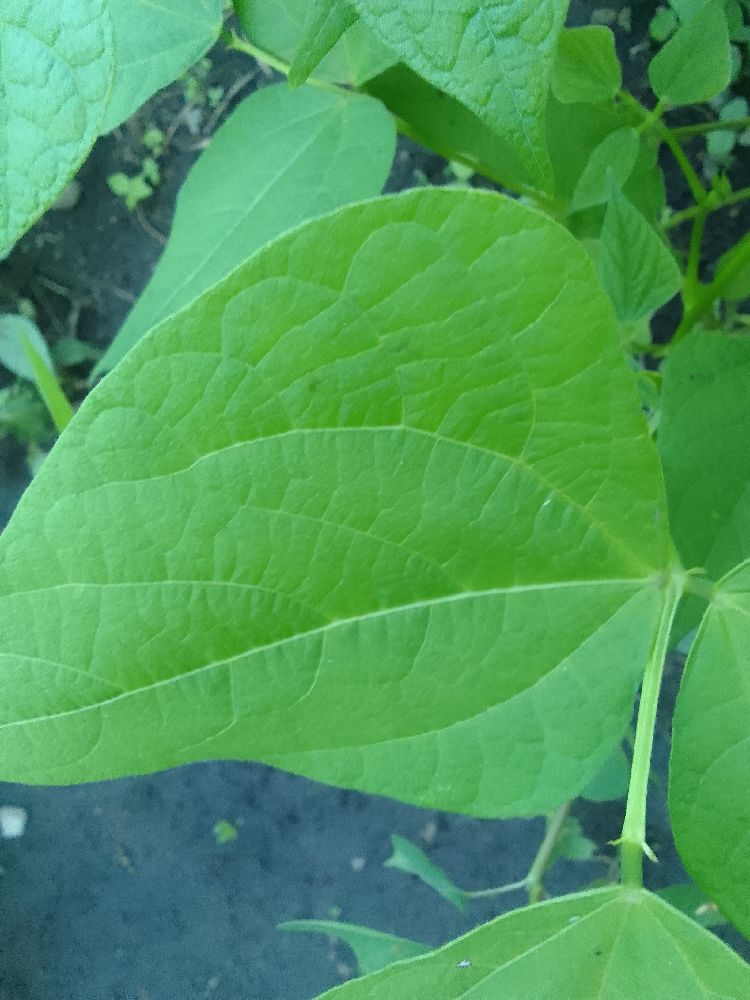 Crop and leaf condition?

common bean, healthy
